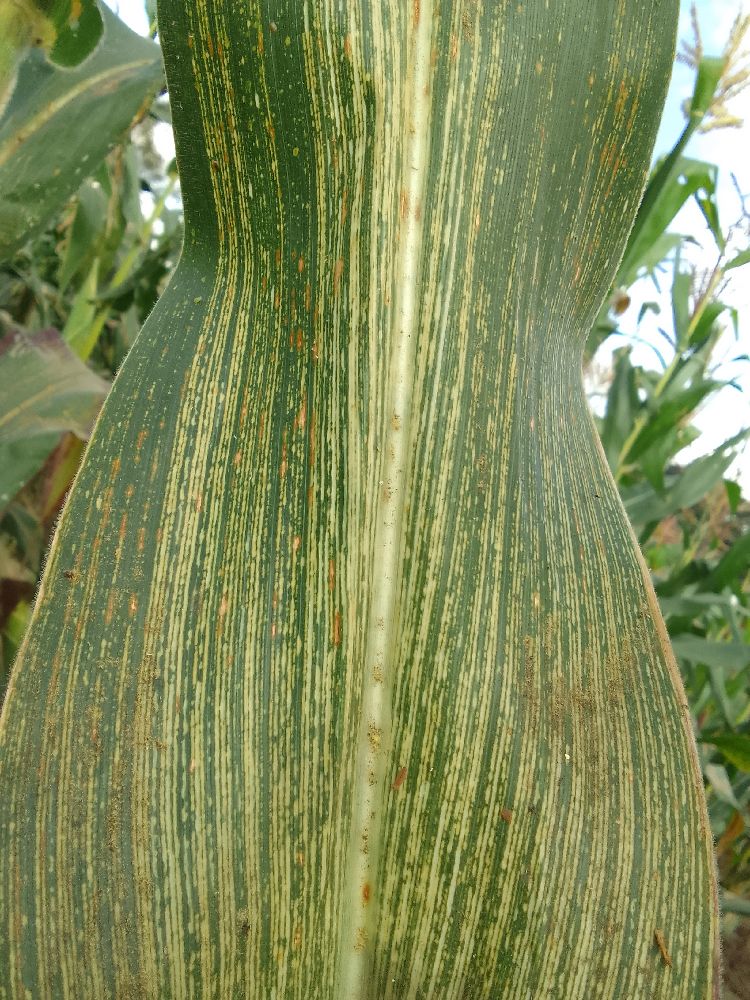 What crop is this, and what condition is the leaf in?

maize, maize streak virus
